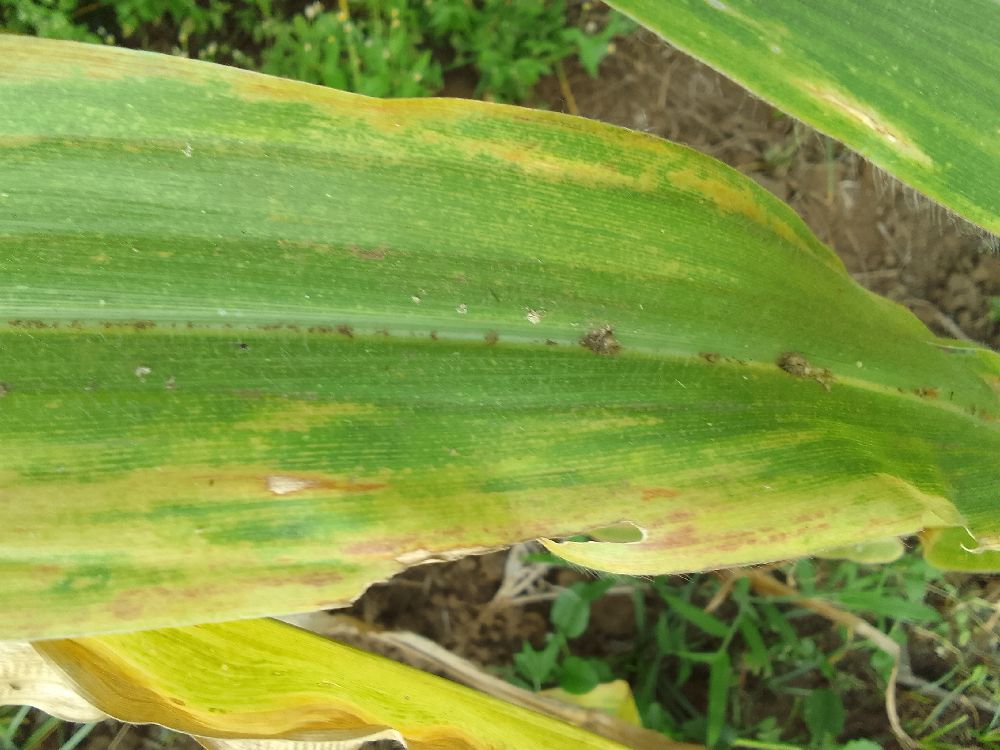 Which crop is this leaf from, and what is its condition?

maize, maize lethal necrosis
